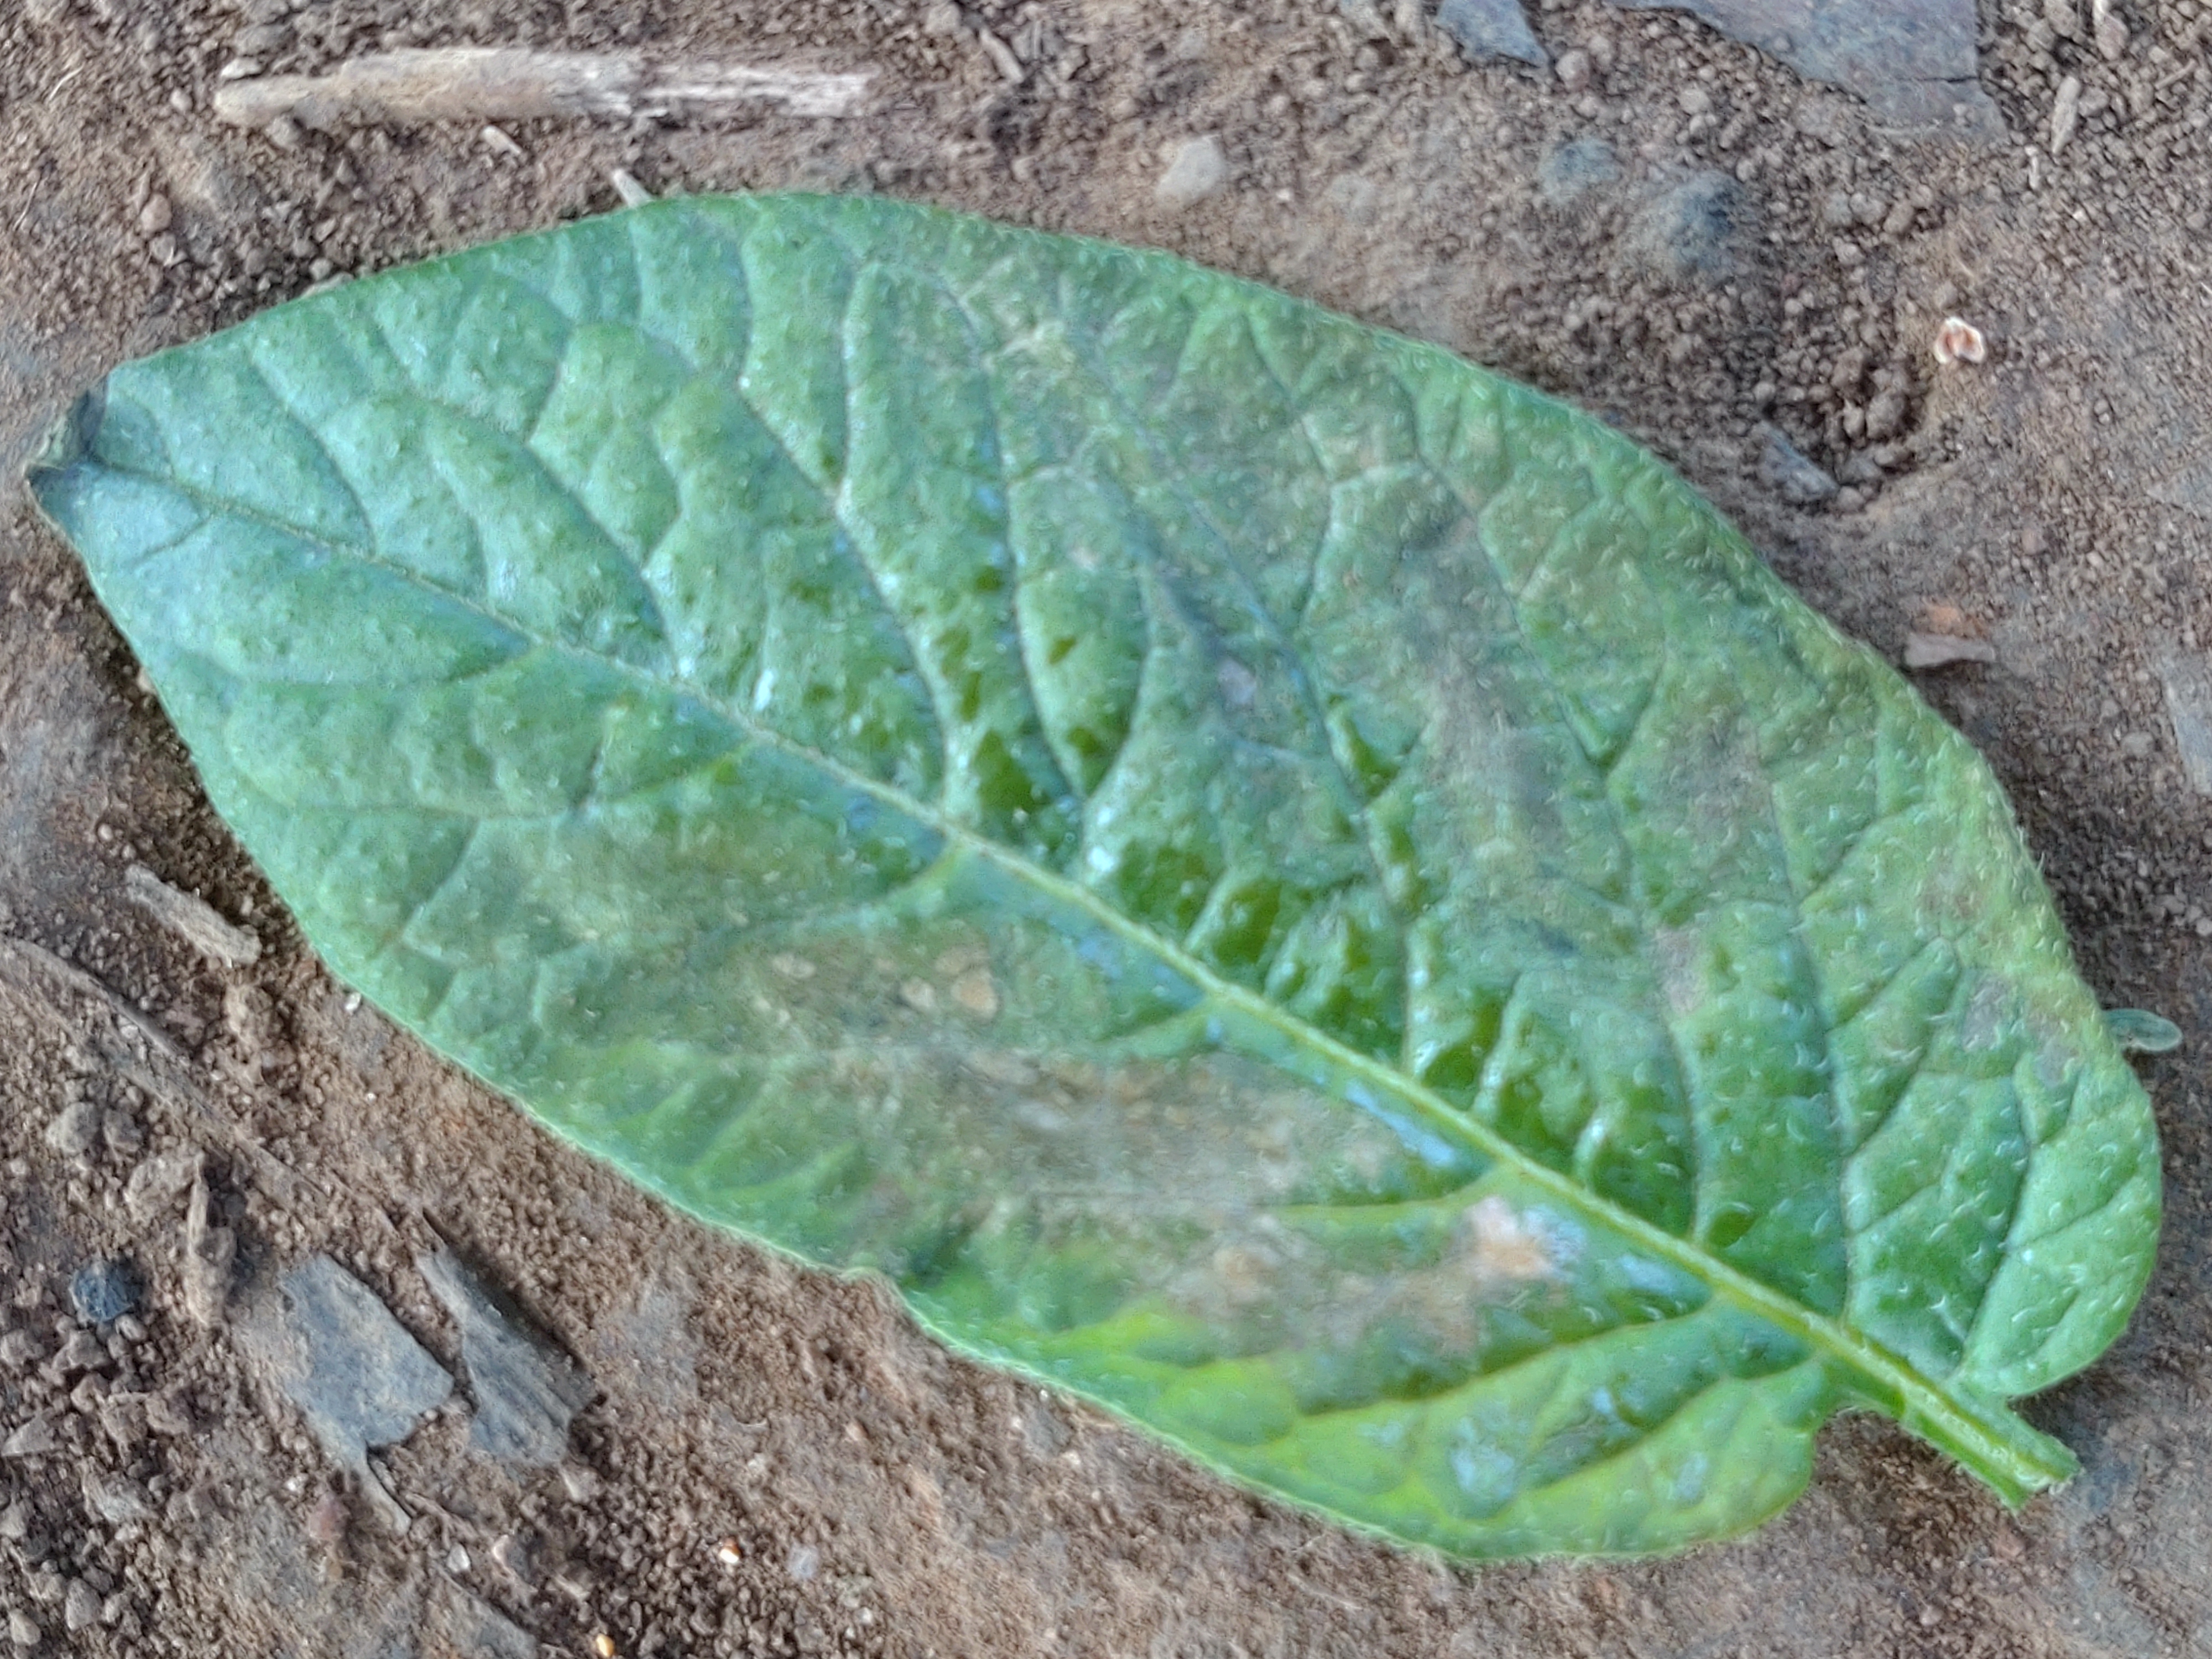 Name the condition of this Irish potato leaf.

early blight
